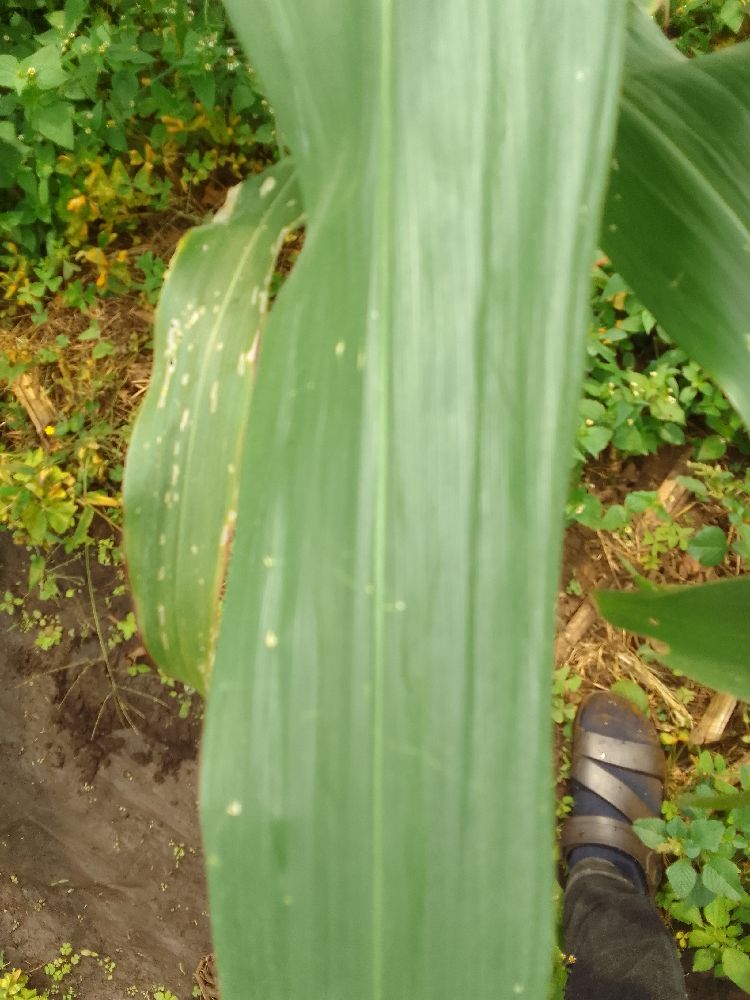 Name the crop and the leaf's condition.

maize, healthy
